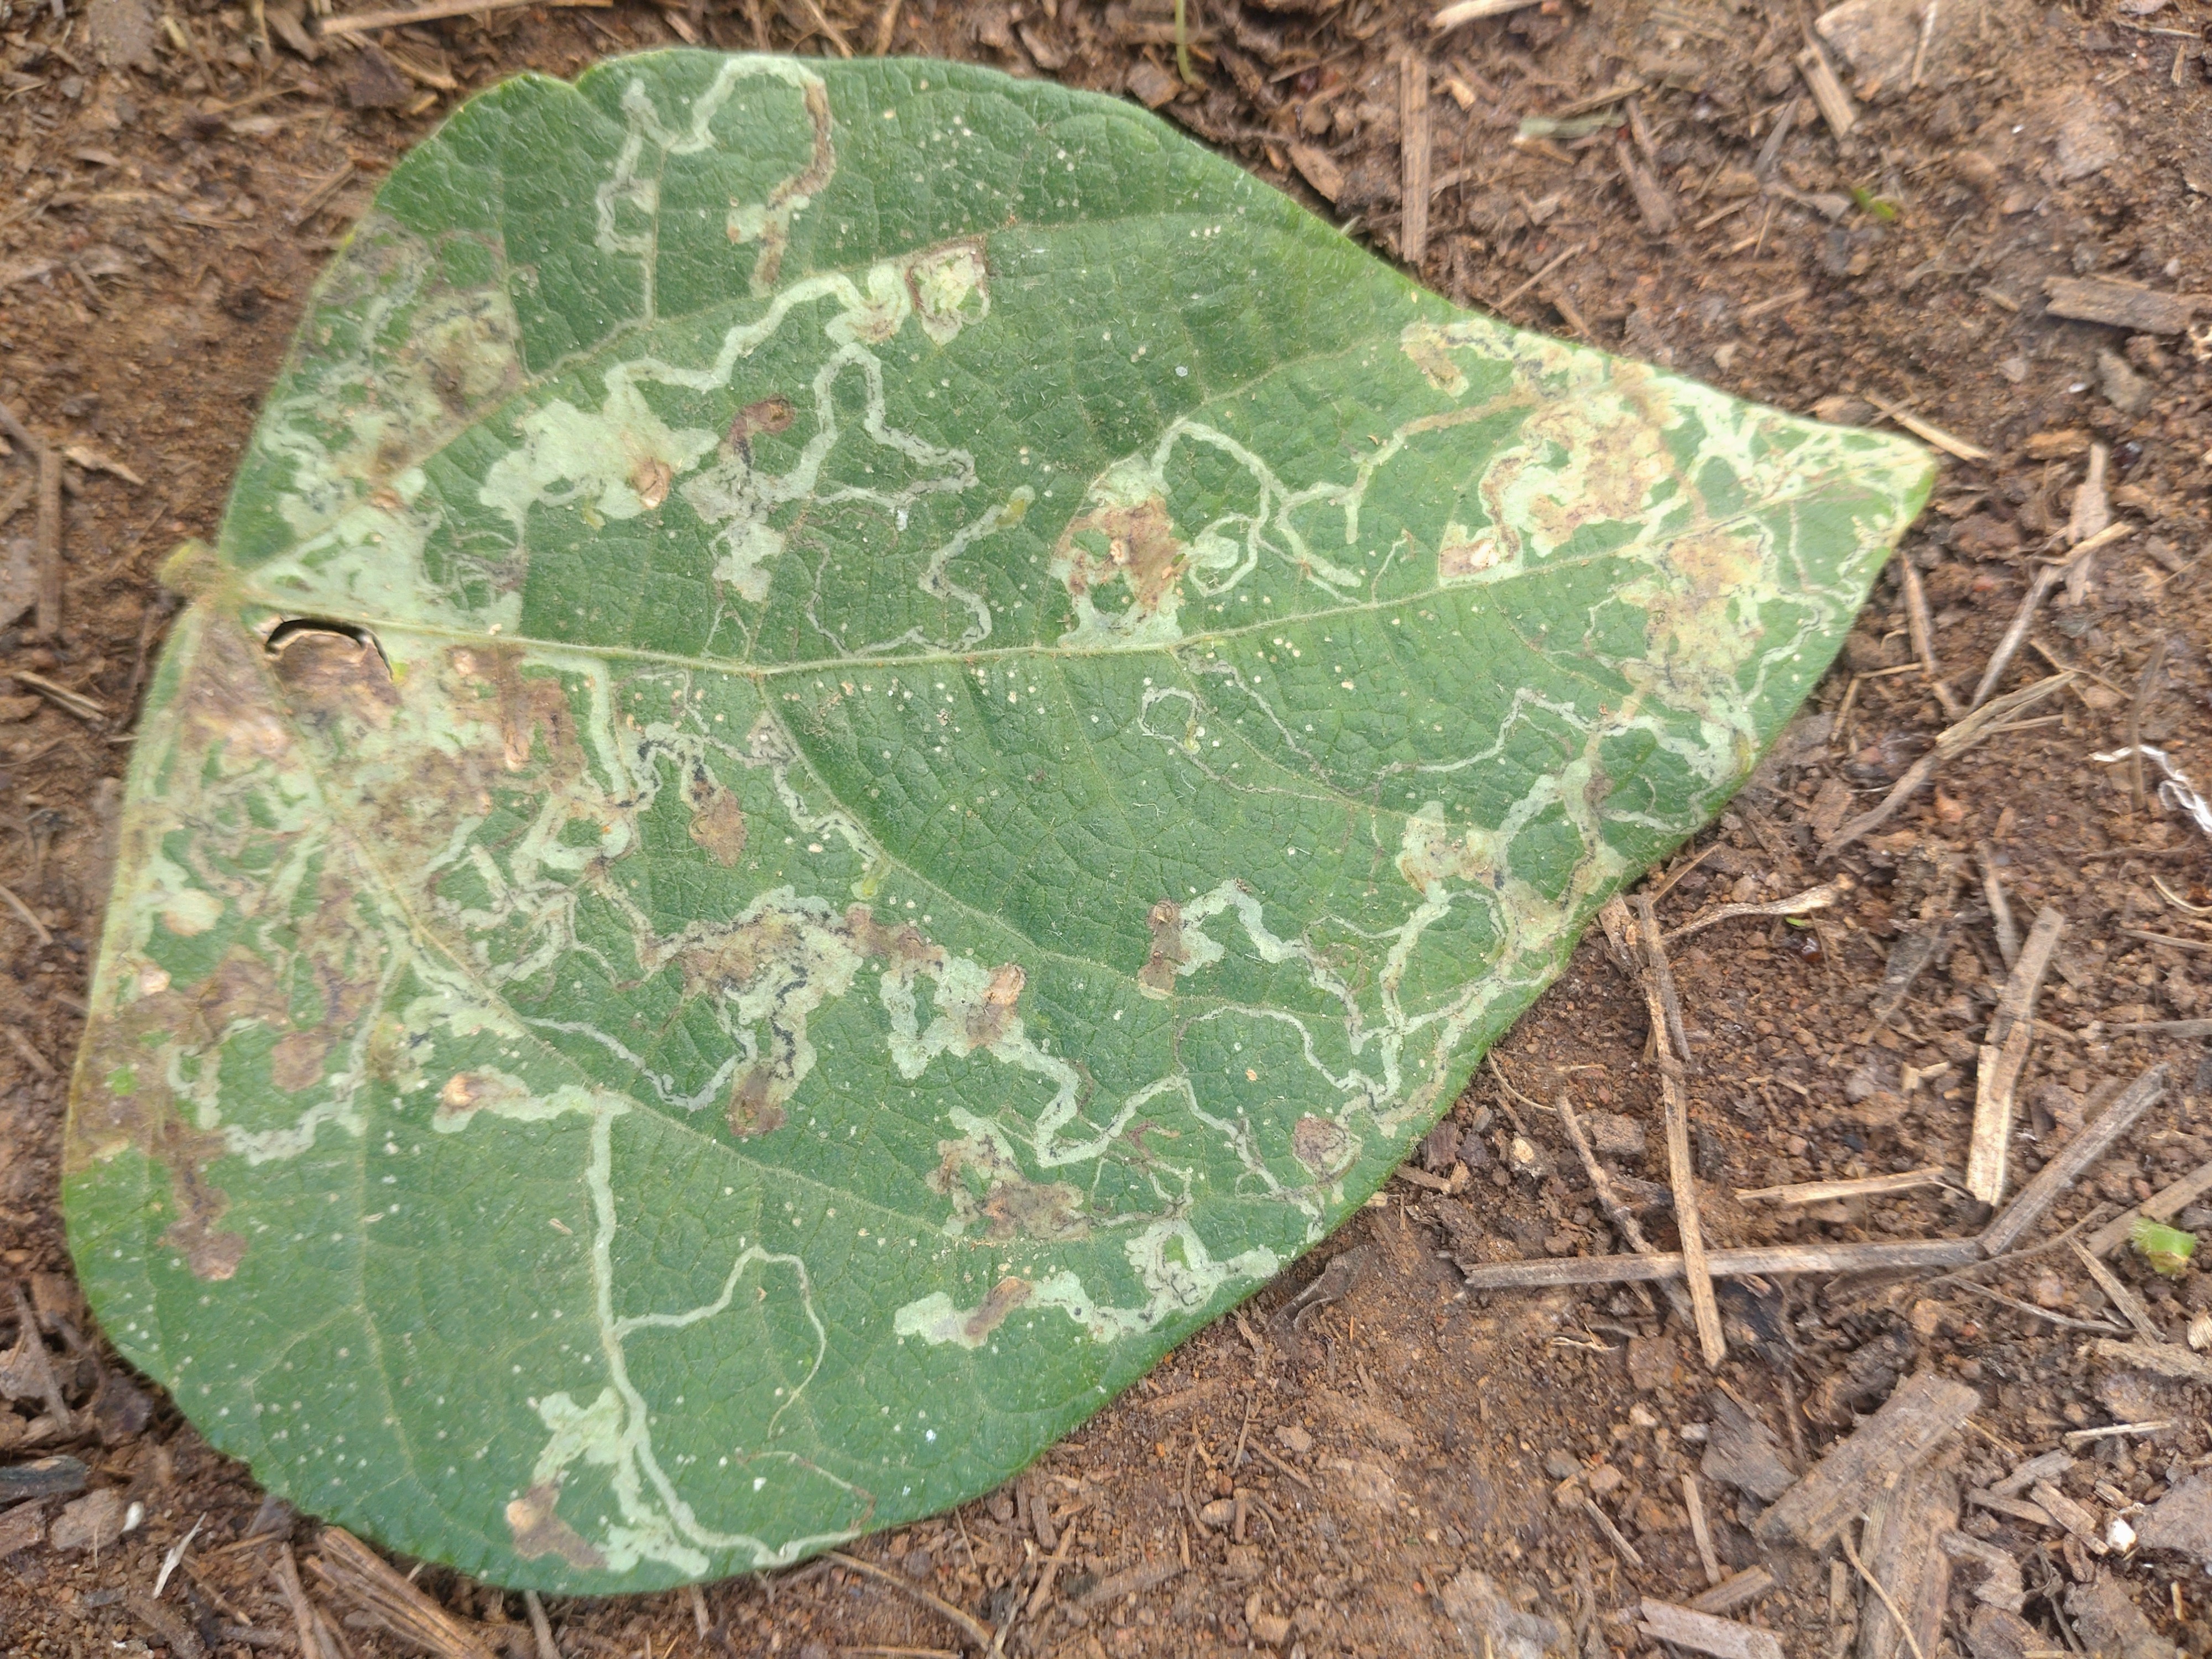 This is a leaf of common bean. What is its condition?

anthracnose
